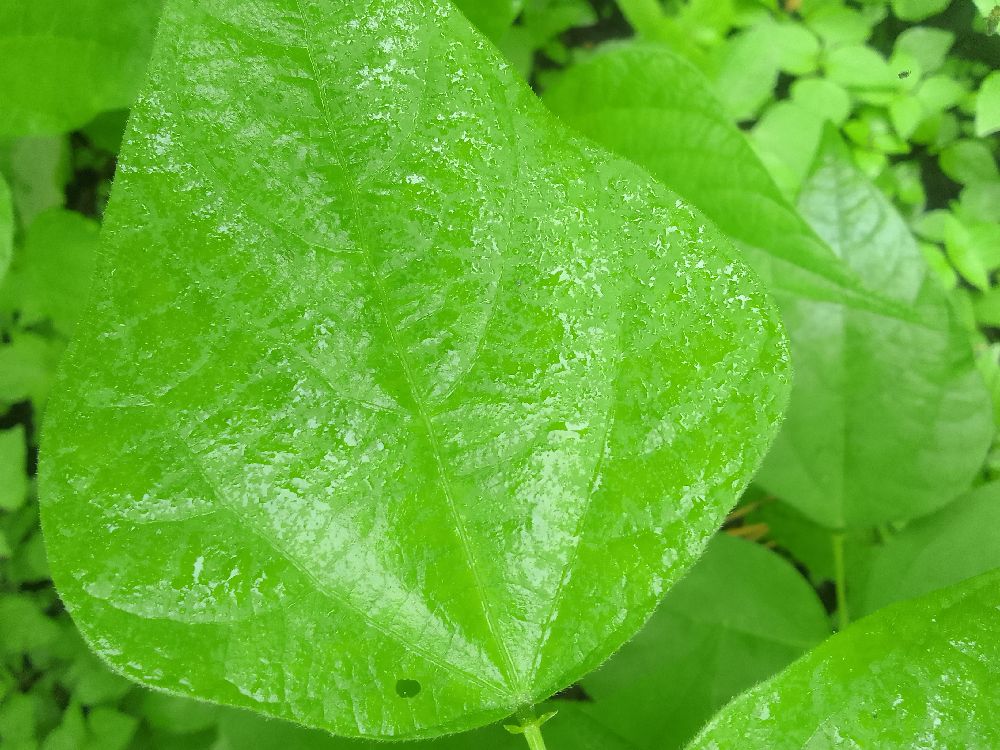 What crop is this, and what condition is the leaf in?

common bean, healthy
